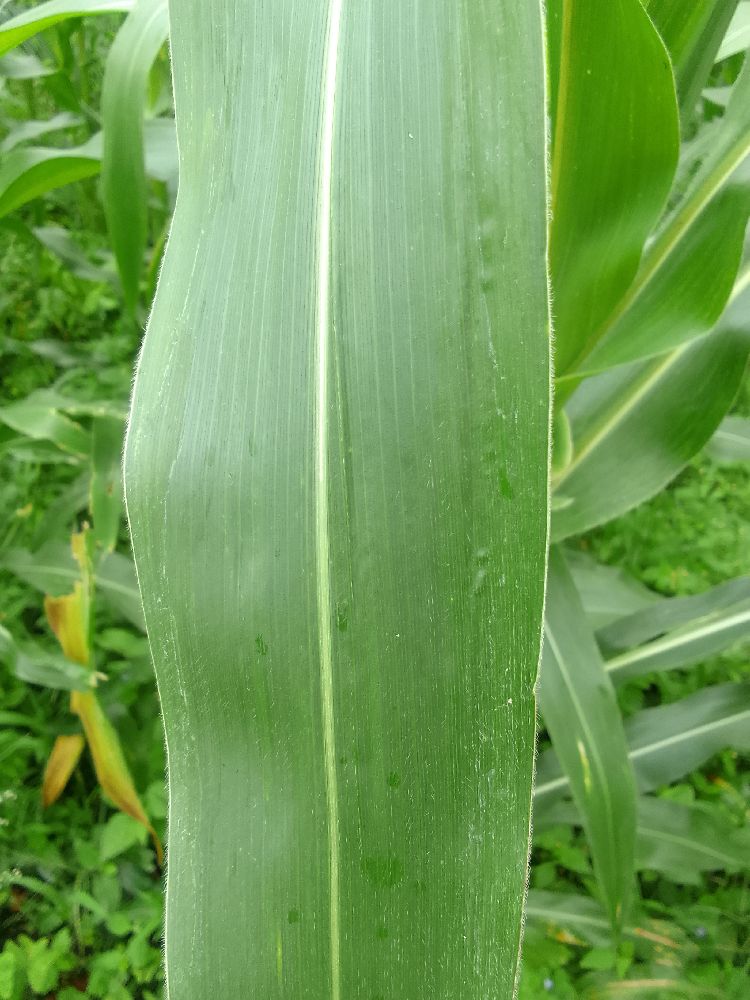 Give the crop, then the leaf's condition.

maize, healthy
